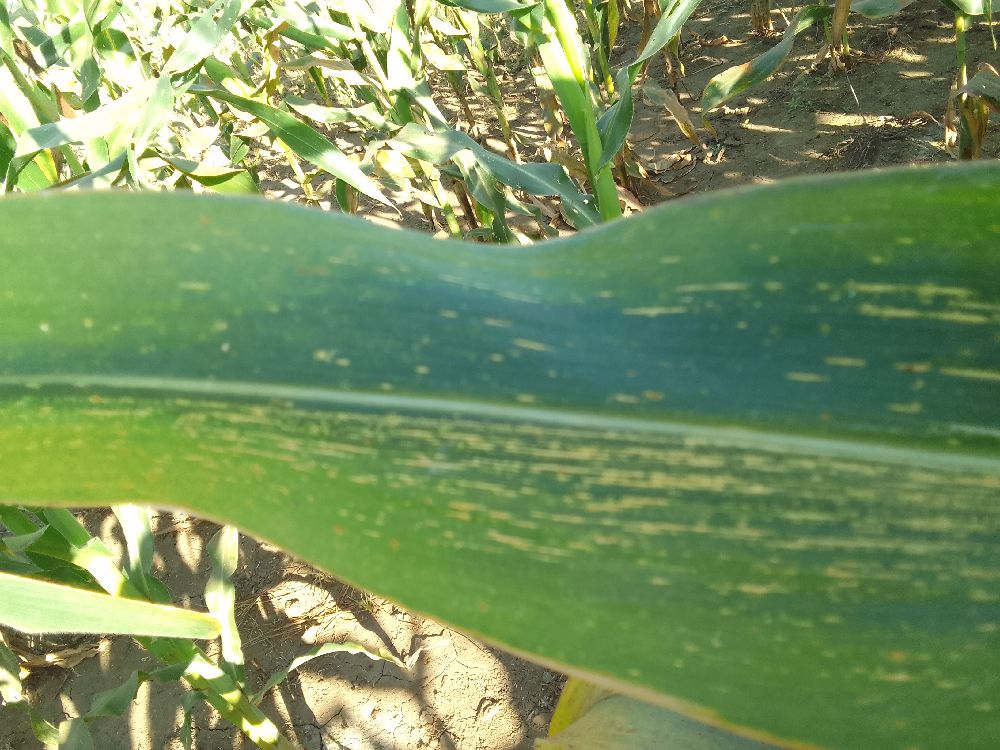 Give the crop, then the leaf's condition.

maize, maize streak virus
